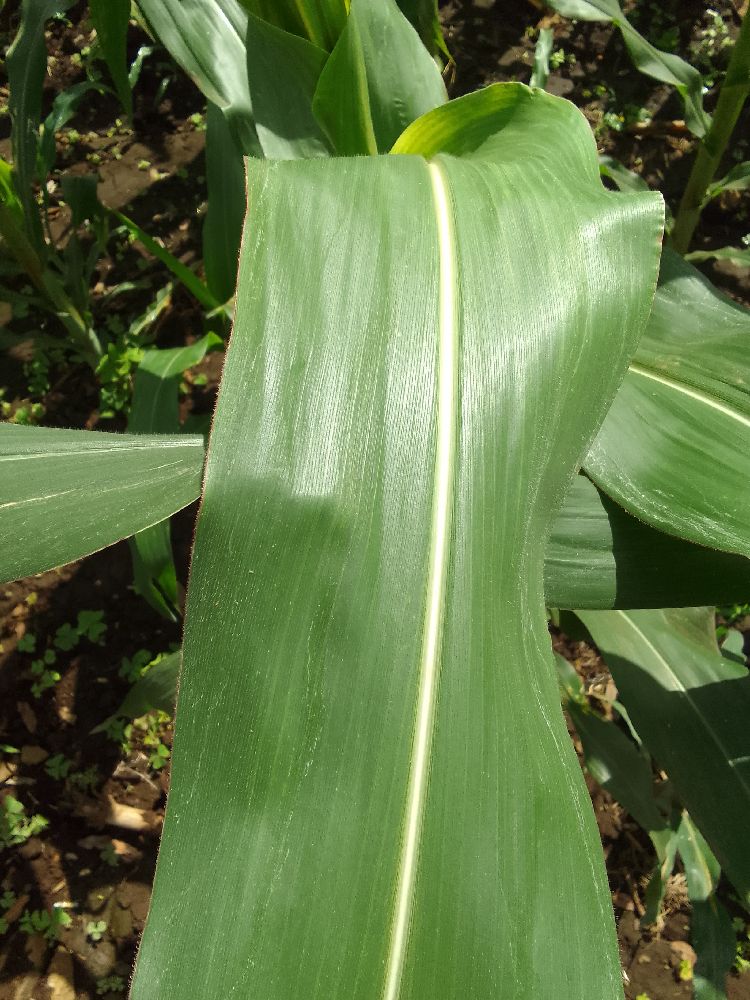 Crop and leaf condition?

maize, healthy
